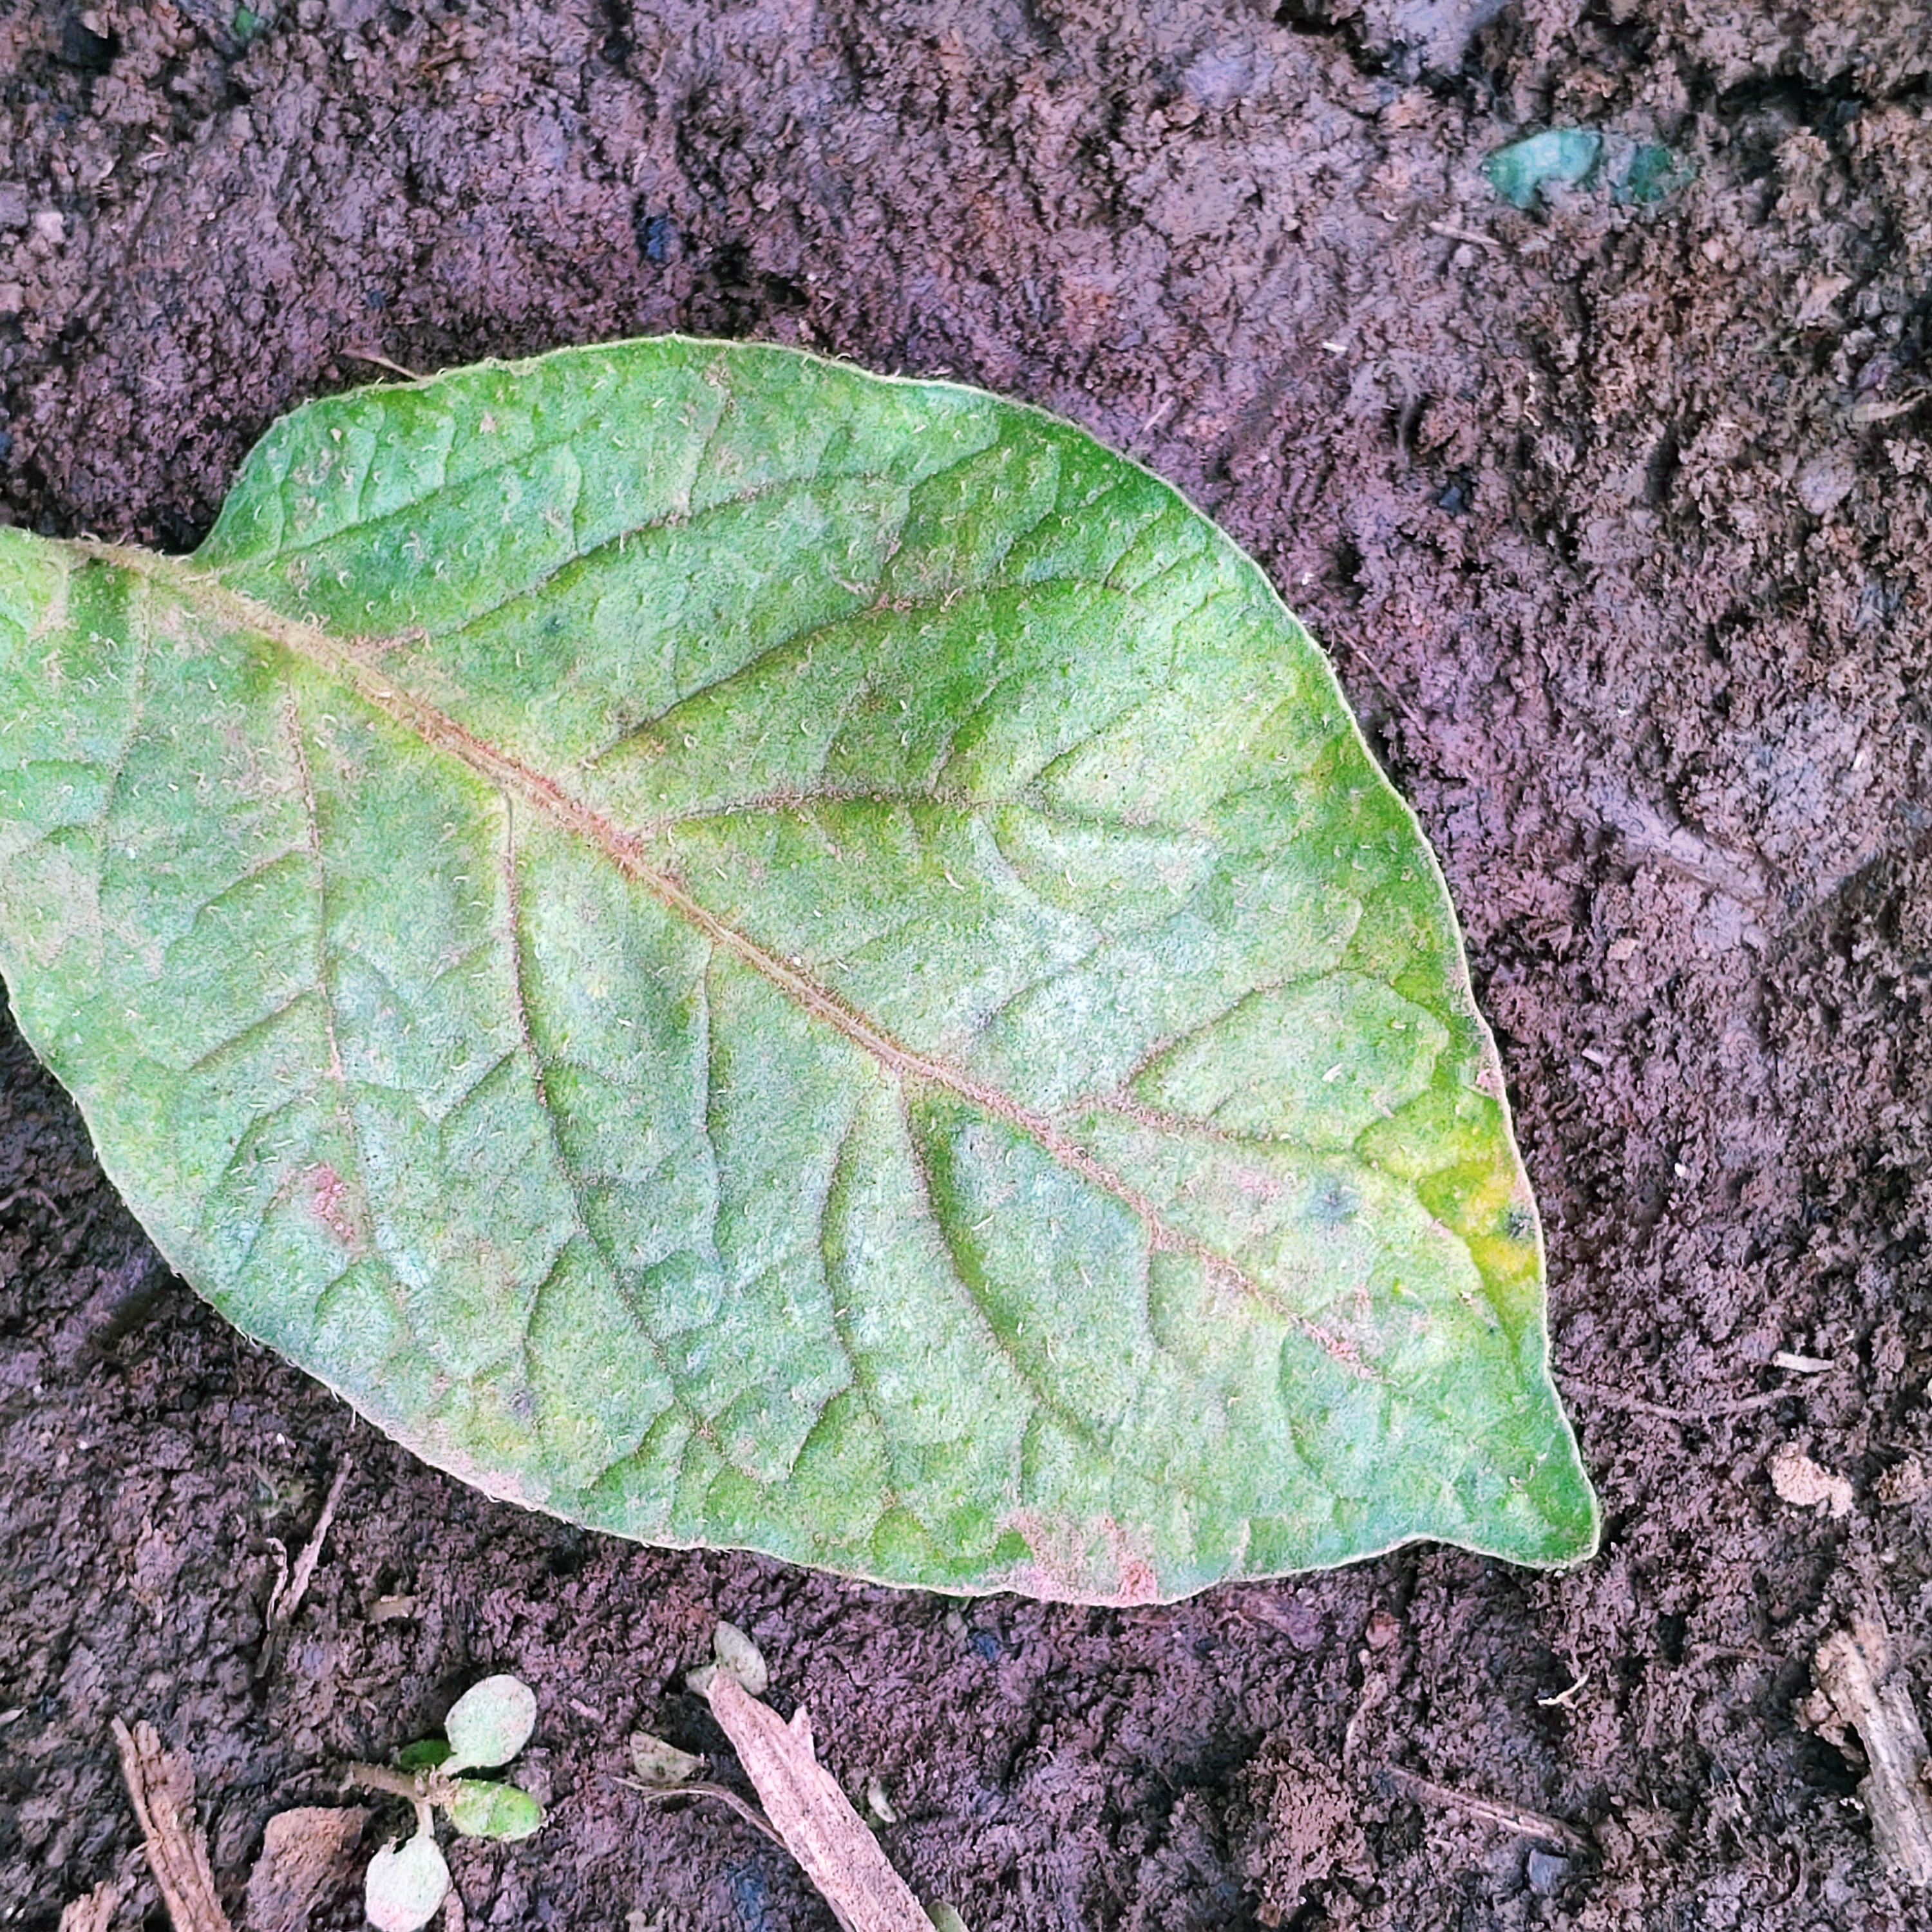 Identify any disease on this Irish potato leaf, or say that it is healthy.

late blight
